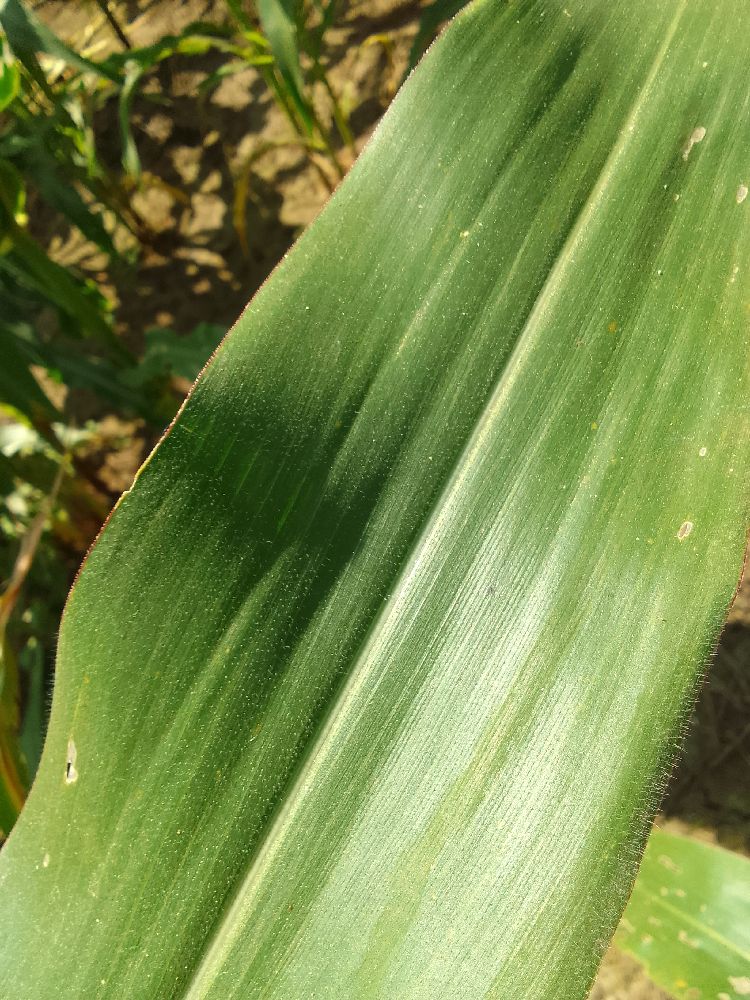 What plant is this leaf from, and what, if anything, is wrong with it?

maize, healthy
